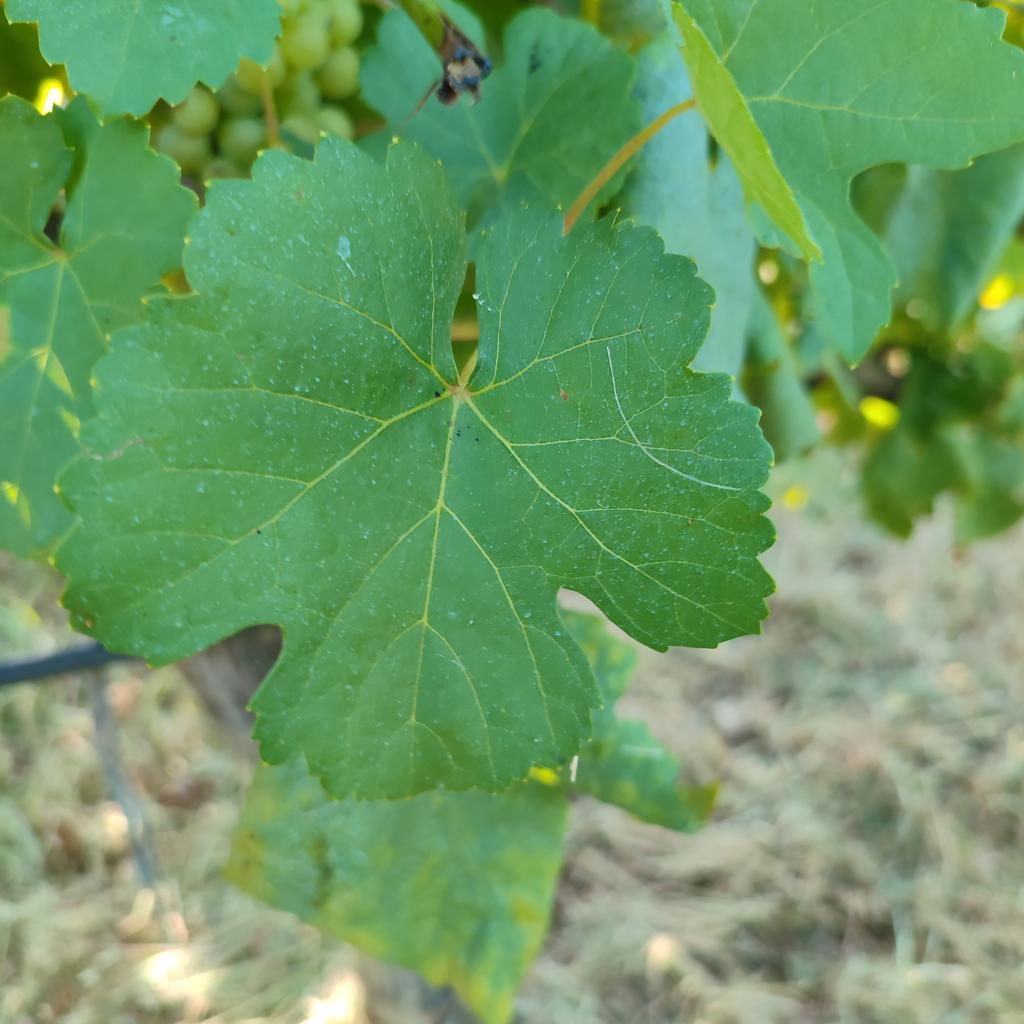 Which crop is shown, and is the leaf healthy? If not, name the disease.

grapevine, healthy
